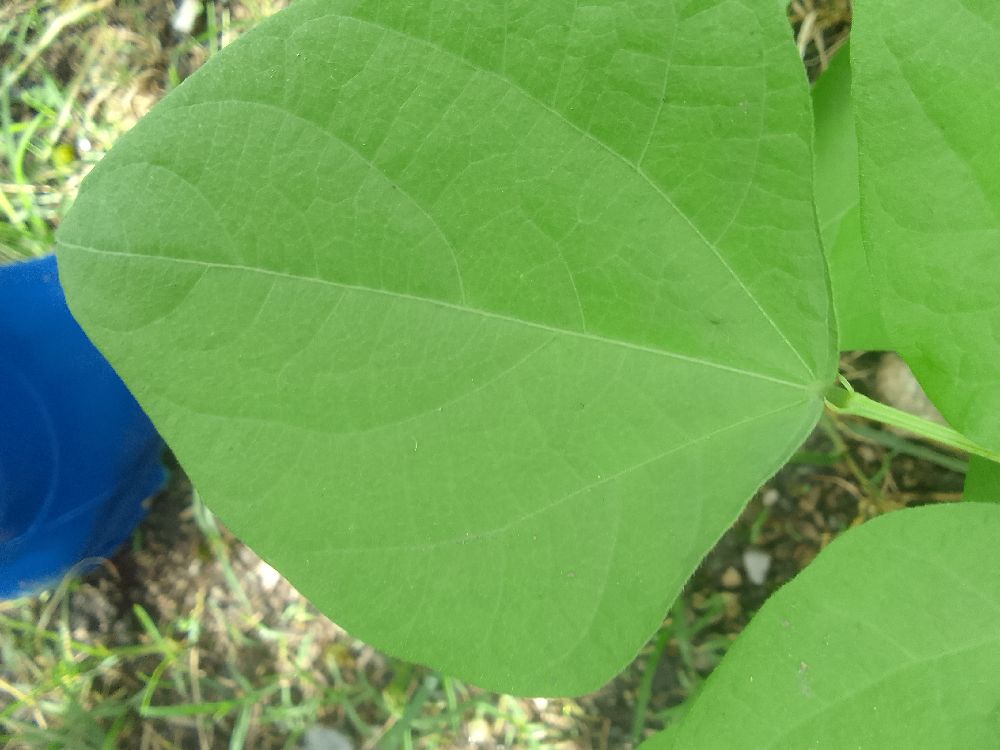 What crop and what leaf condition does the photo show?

common bean, healthy
